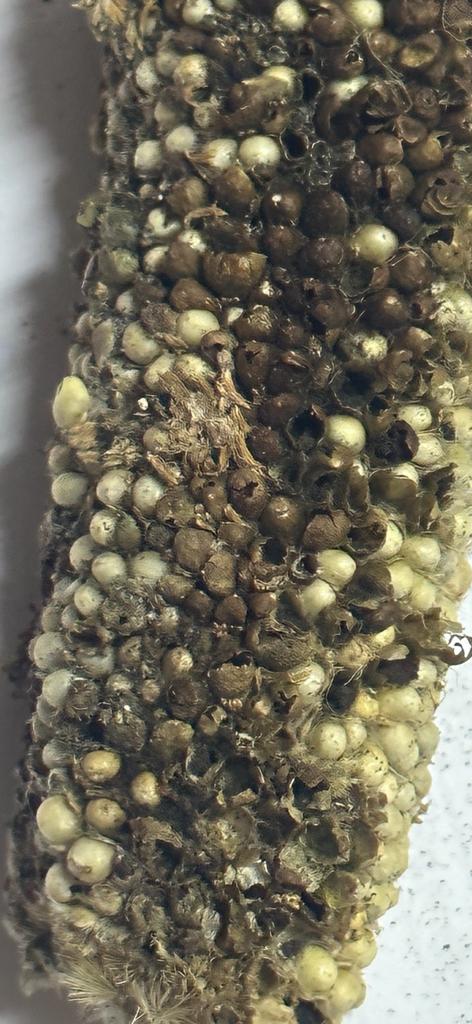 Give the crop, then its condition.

pearl millet, smut
